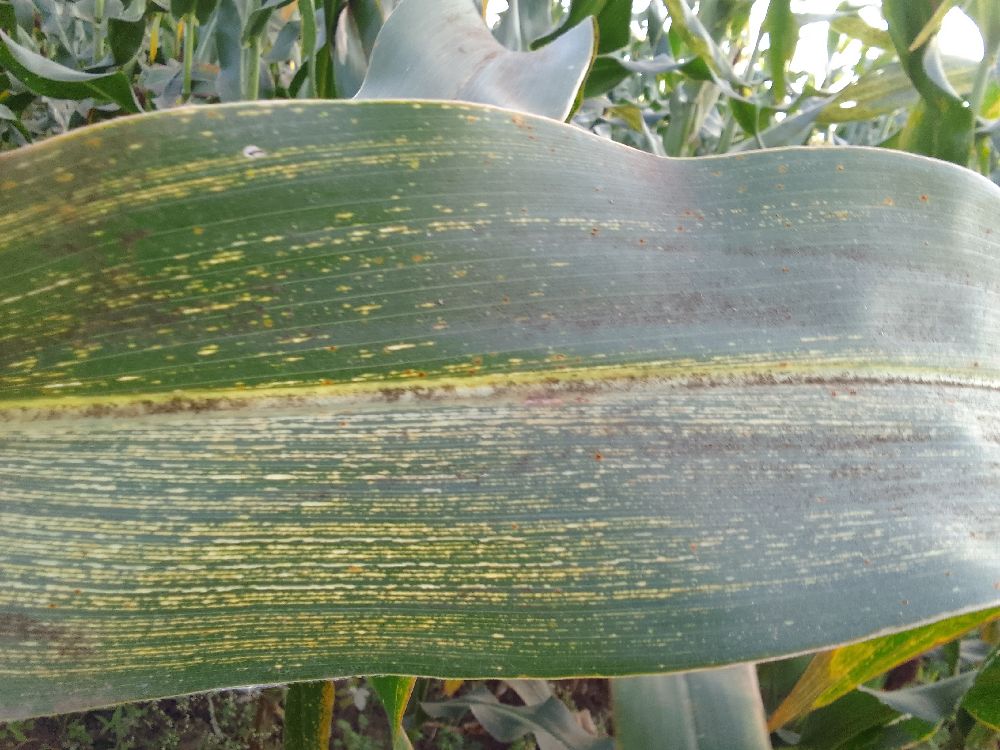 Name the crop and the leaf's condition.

maize, maize streak virus
